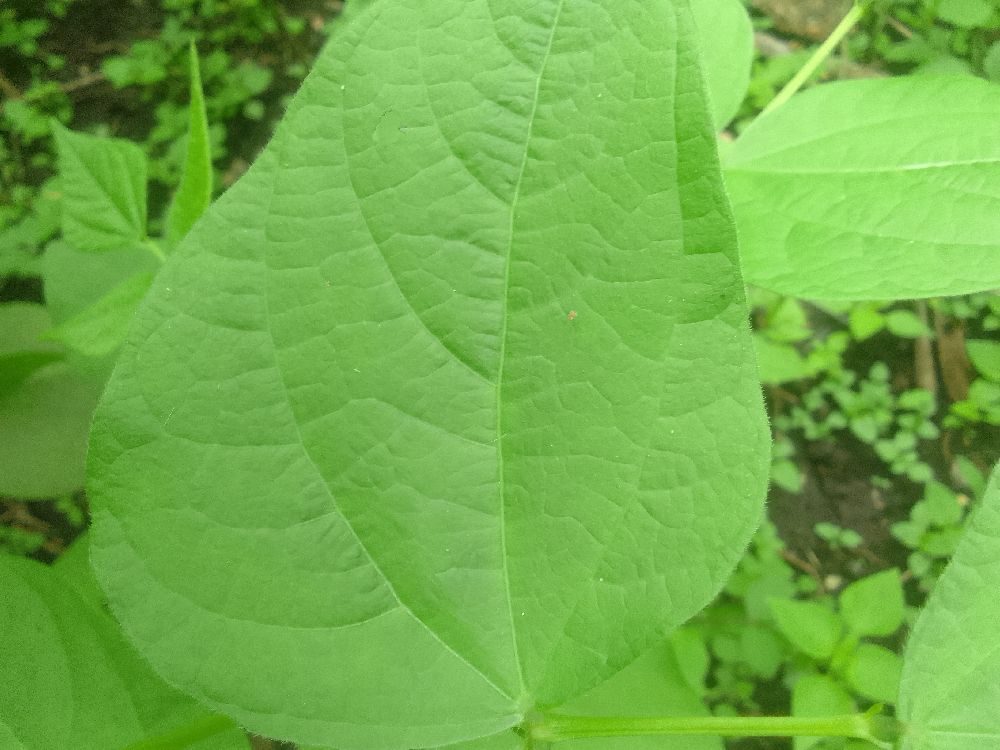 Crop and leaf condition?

common bean, healthy
